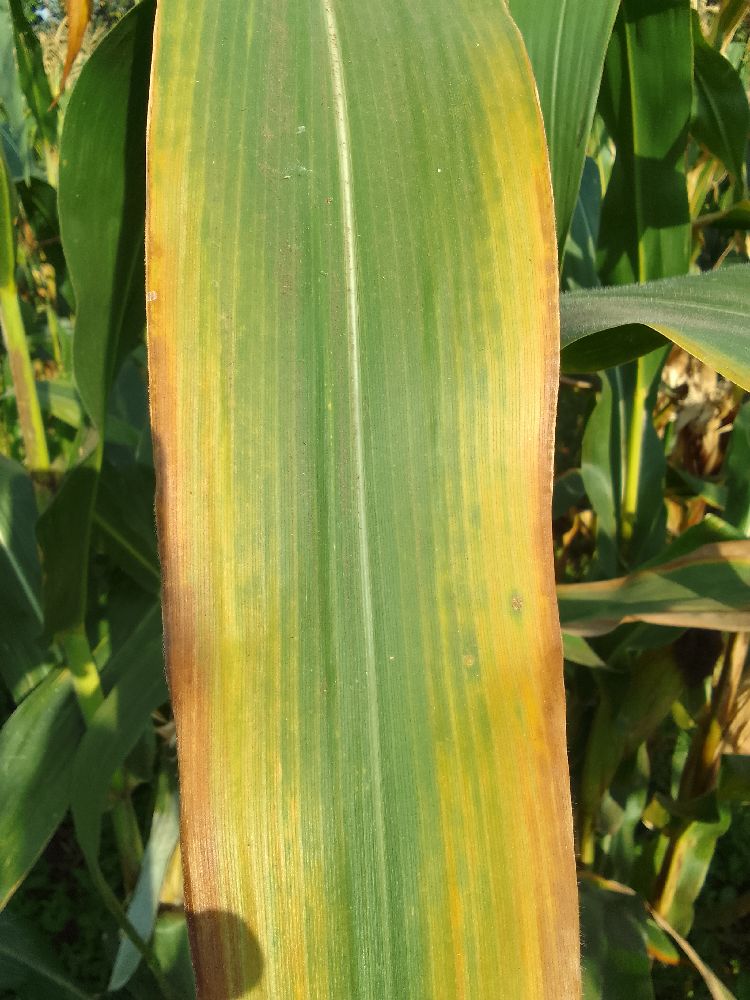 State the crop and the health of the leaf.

maize, maize lethal necrosis
